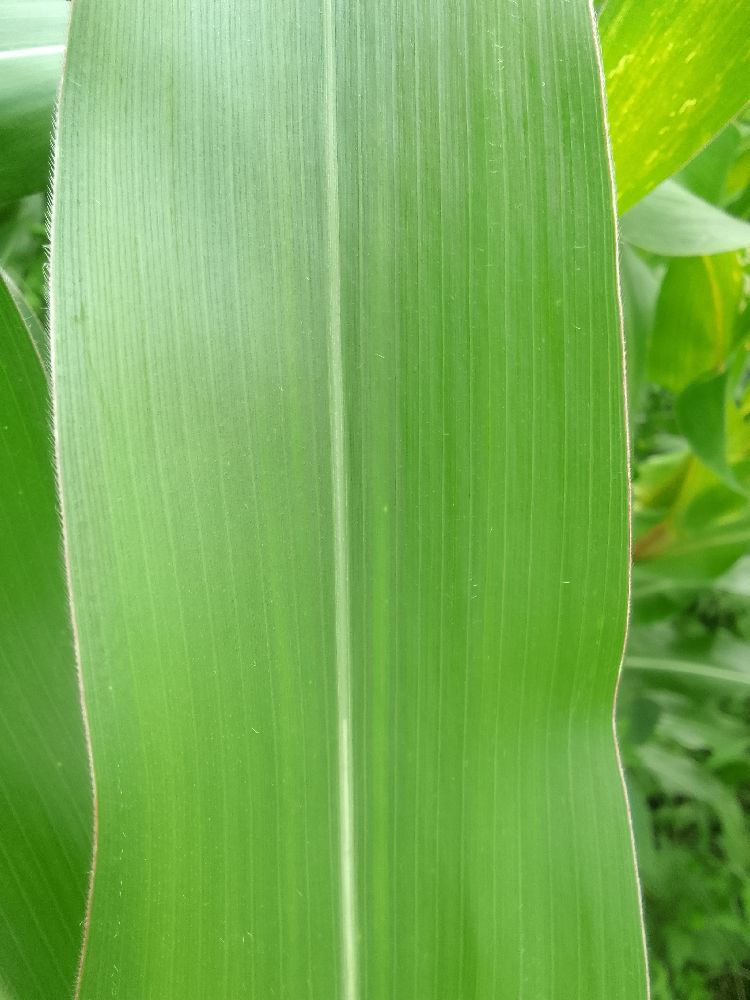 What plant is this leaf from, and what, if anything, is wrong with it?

maize, healthy
